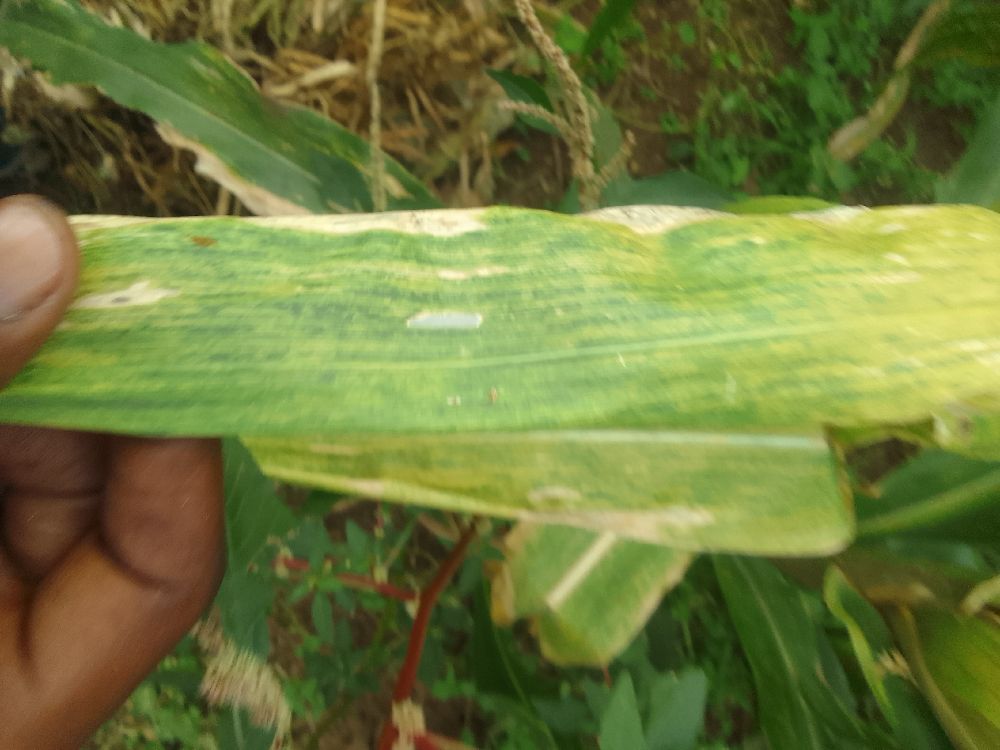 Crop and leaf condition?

maize, maize lethal necrosis
